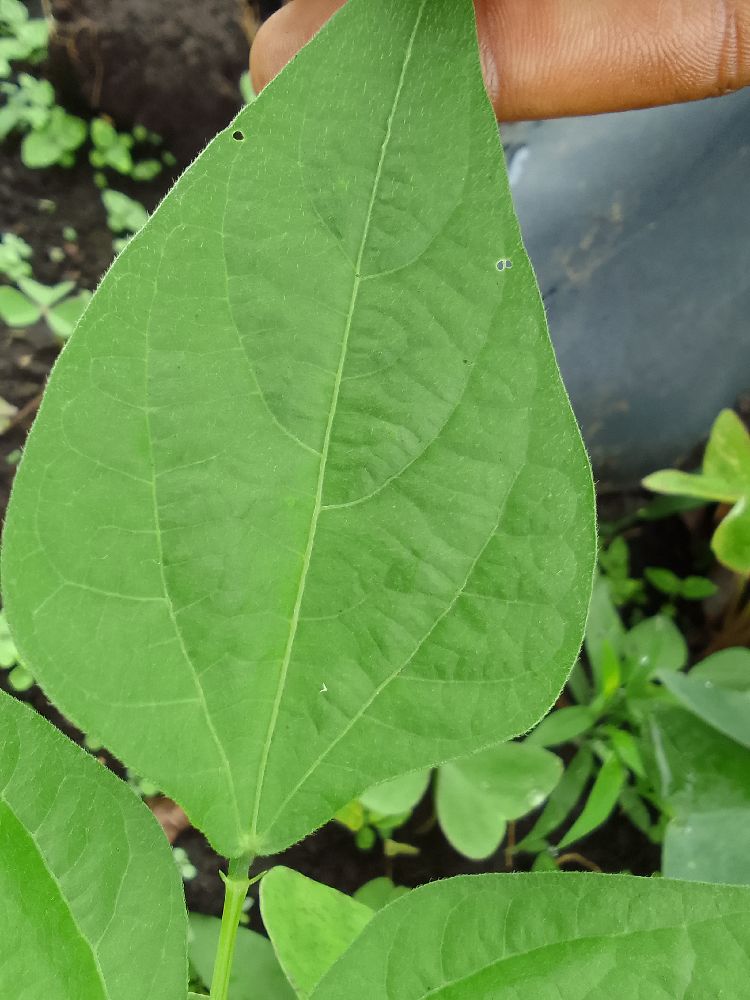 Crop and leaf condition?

common bean, healthy
